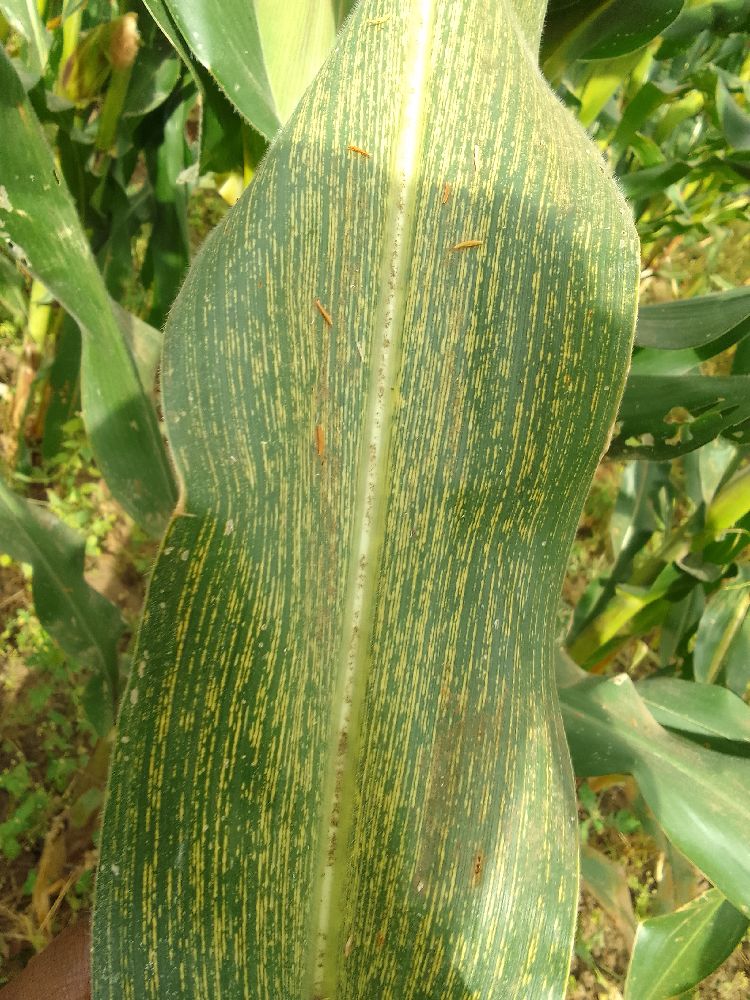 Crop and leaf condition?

maize, maize streak virus
